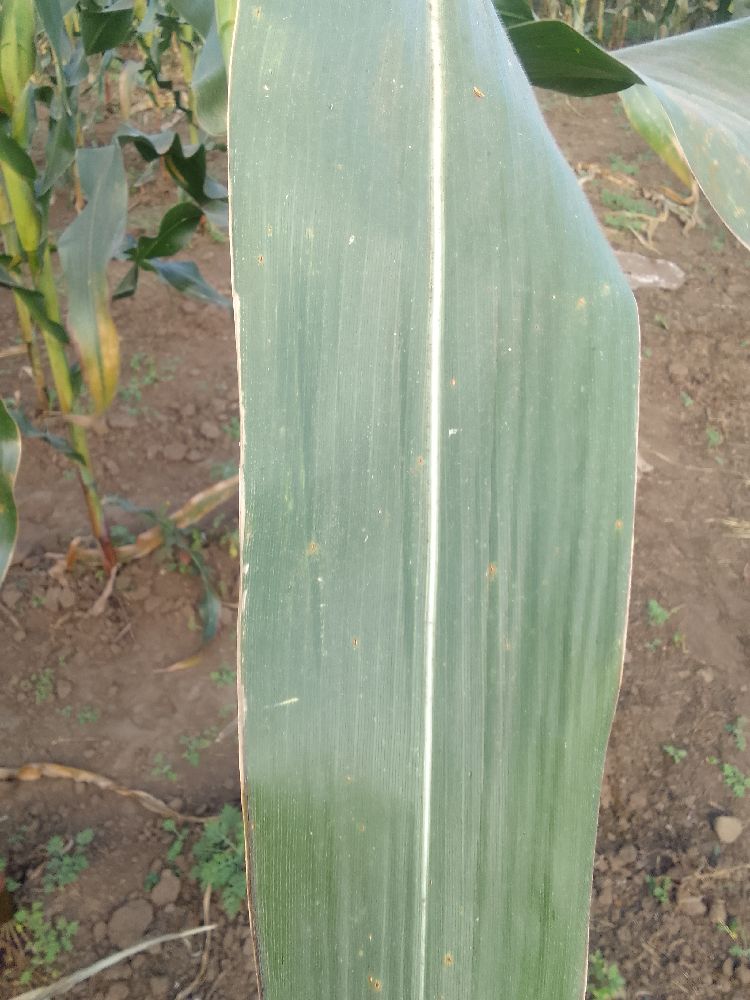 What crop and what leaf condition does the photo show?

maize, healthy
